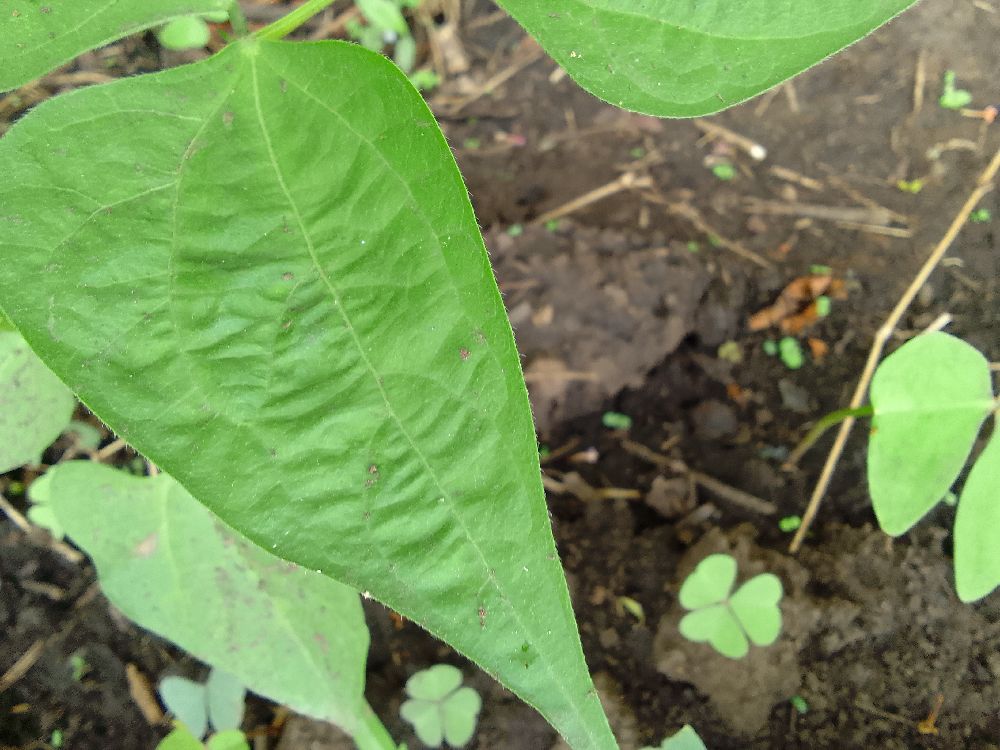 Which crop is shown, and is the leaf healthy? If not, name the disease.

common bean, healthy
